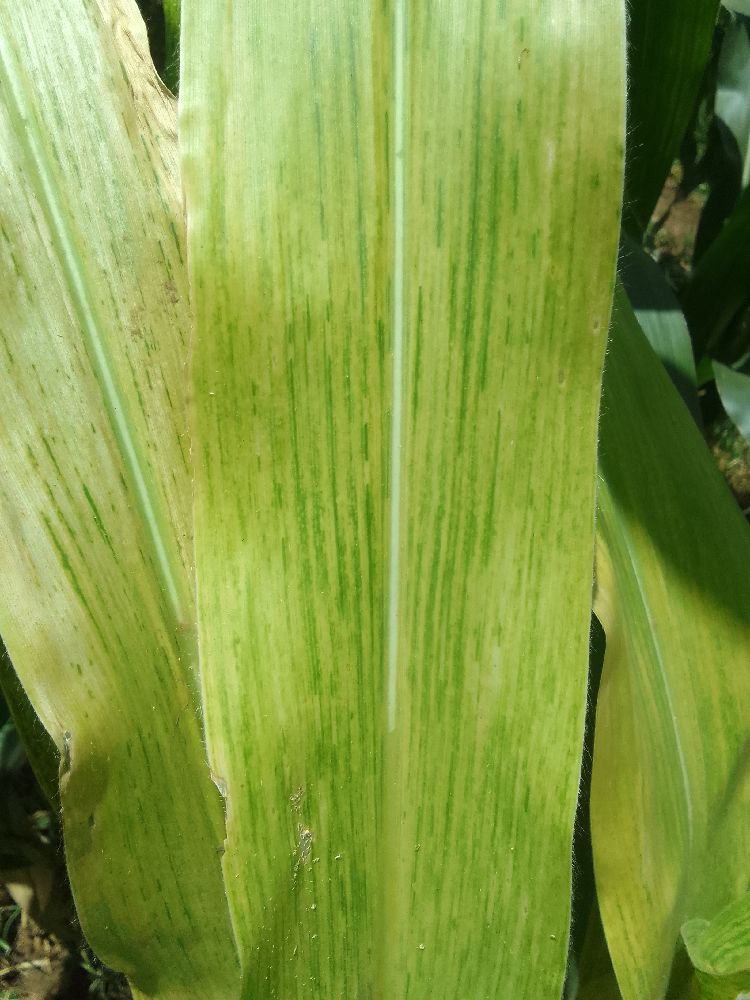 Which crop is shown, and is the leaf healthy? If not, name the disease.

maize, maize lethal necrosis
